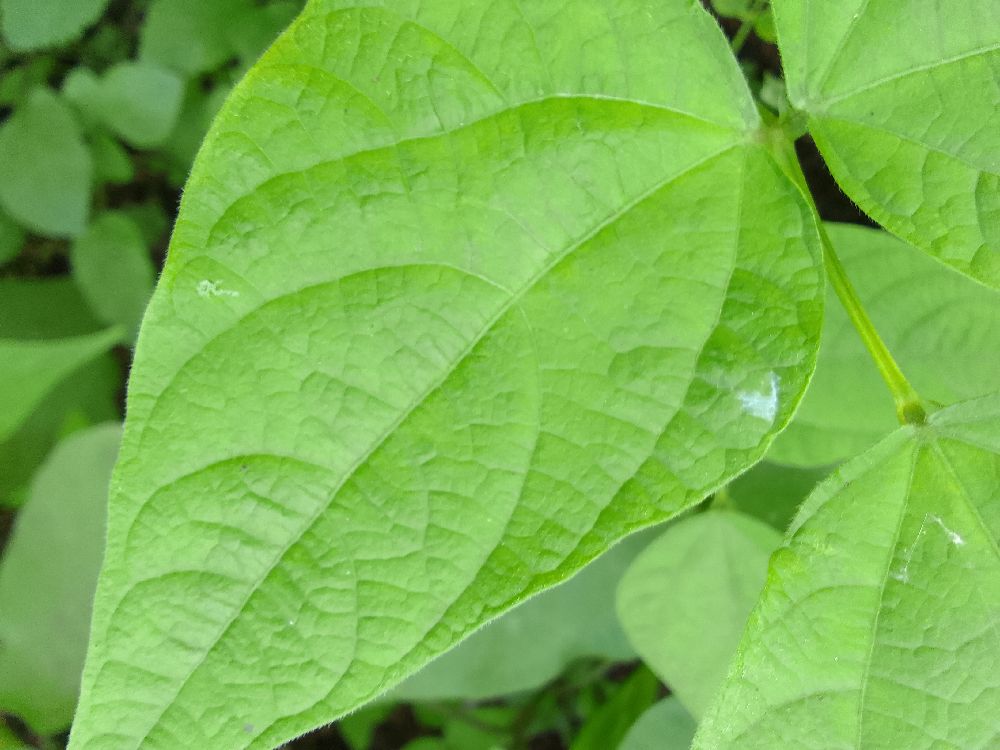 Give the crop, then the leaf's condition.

common bean, healthy
